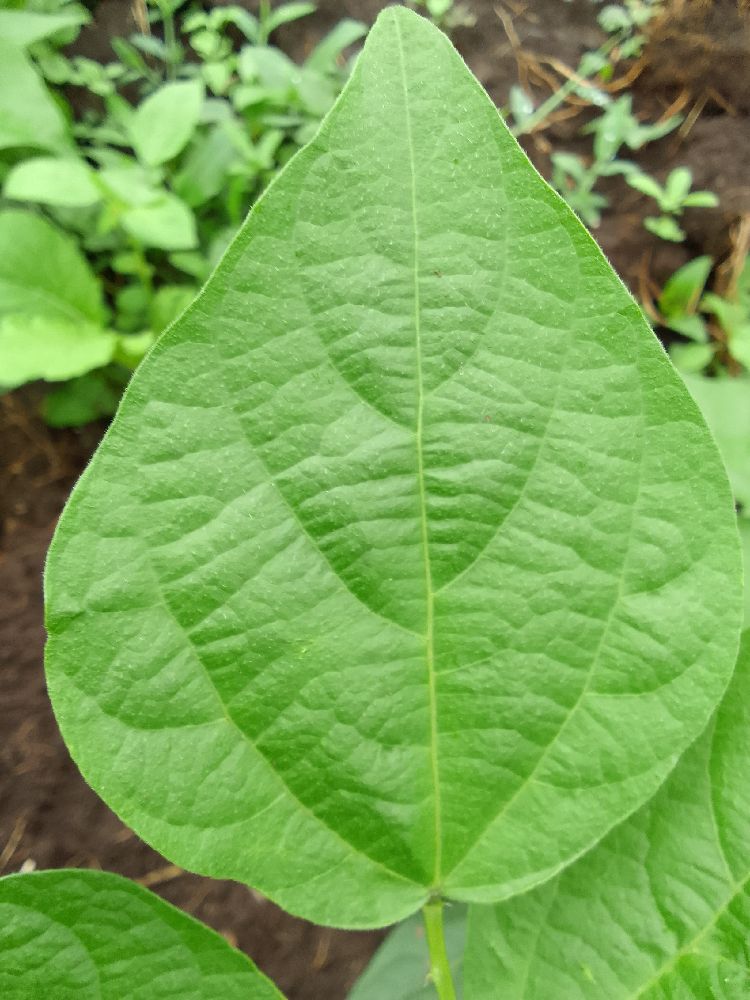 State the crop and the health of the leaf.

common bean, healthy
